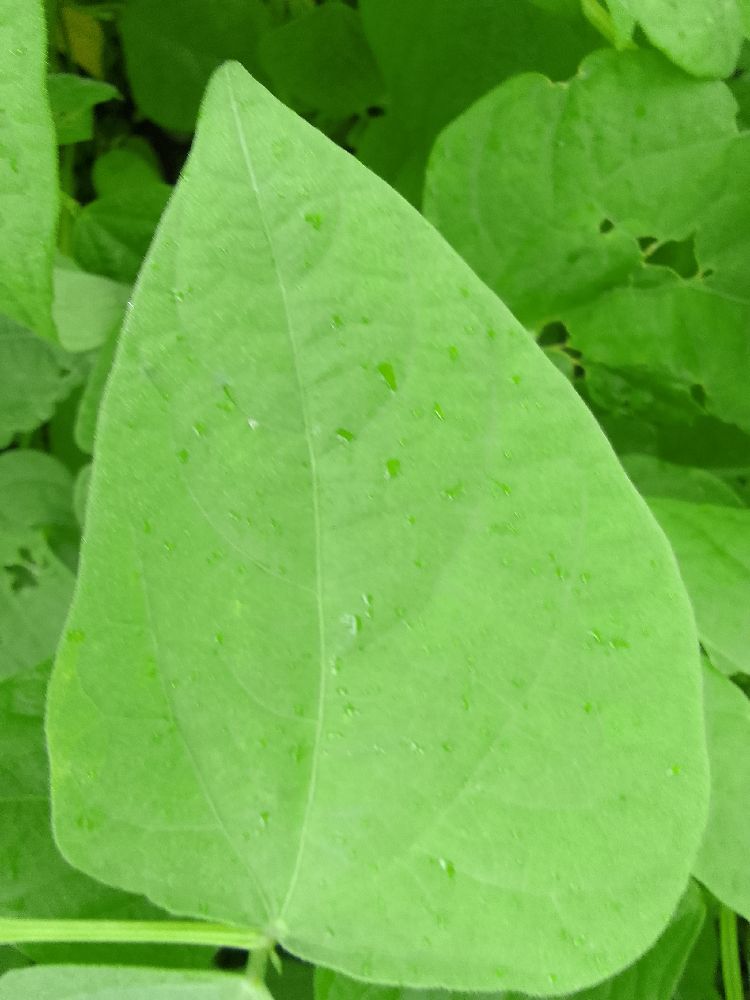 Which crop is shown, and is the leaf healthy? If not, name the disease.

common bean, healthy
